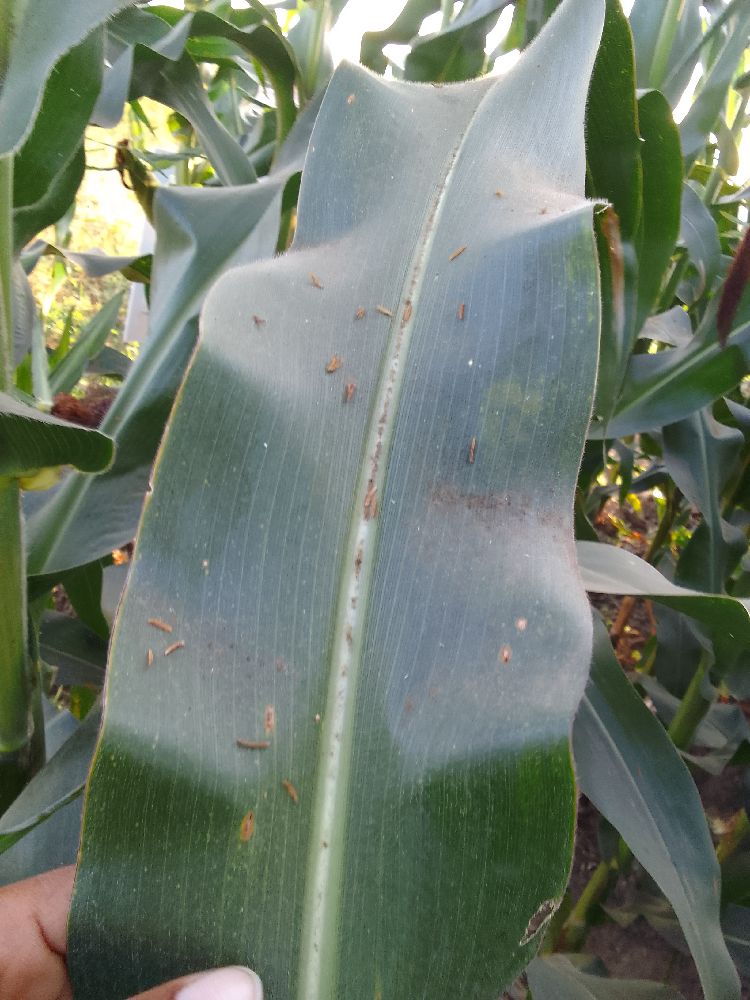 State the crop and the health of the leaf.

maize, healthy
